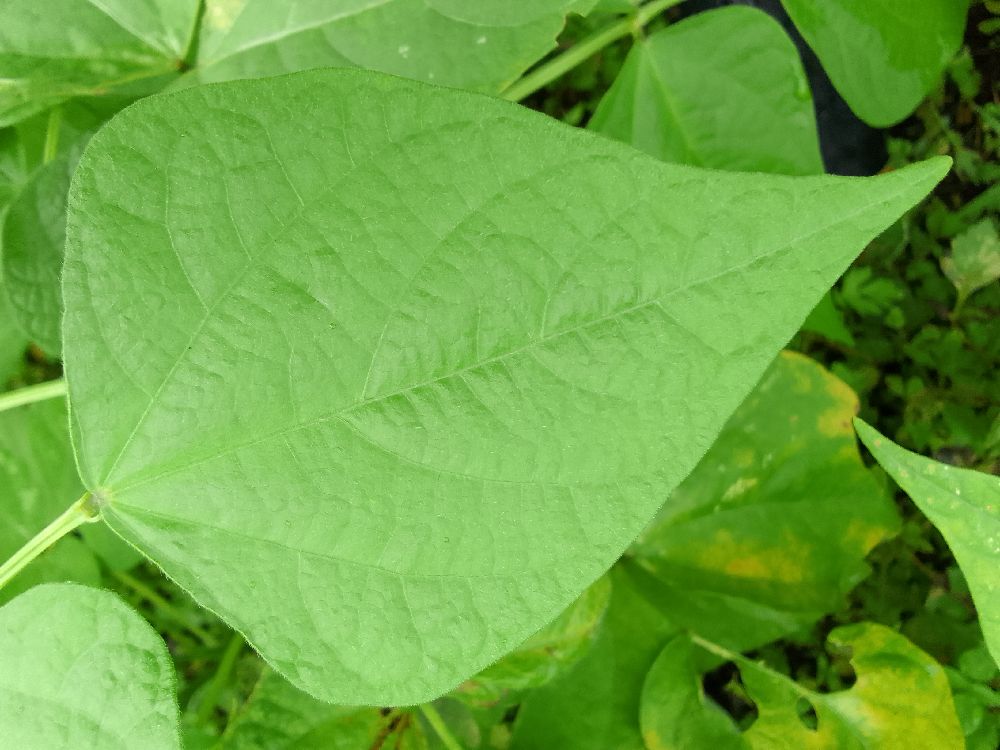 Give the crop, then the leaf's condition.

common bean, healthy
